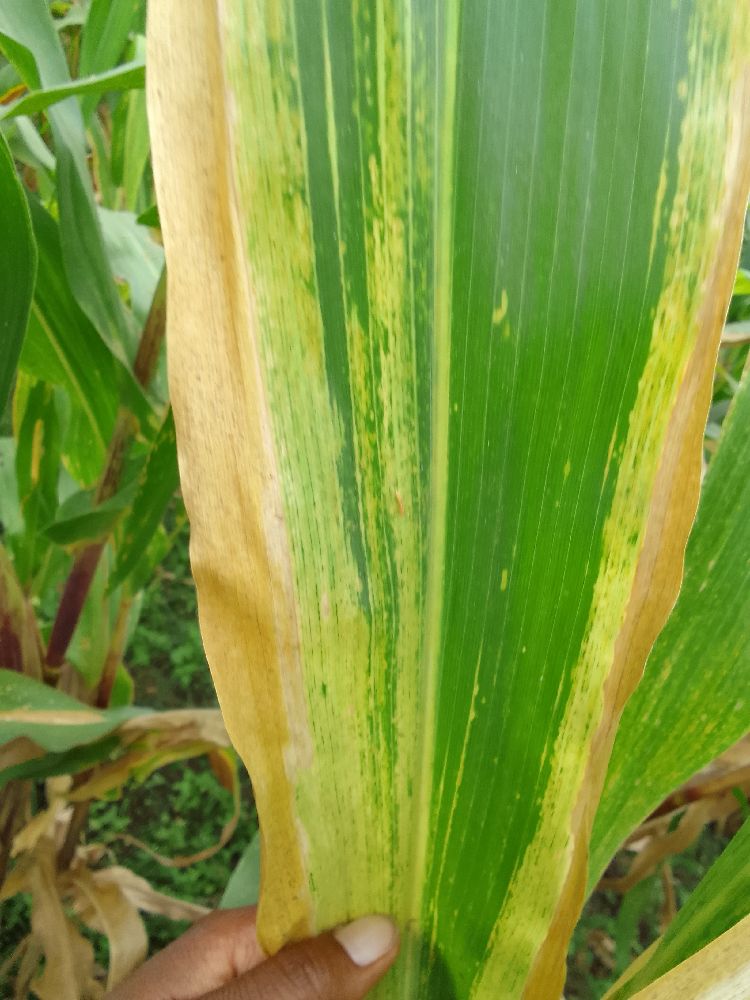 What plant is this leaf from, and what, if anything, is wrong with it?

maize, maize lethal necrosis
